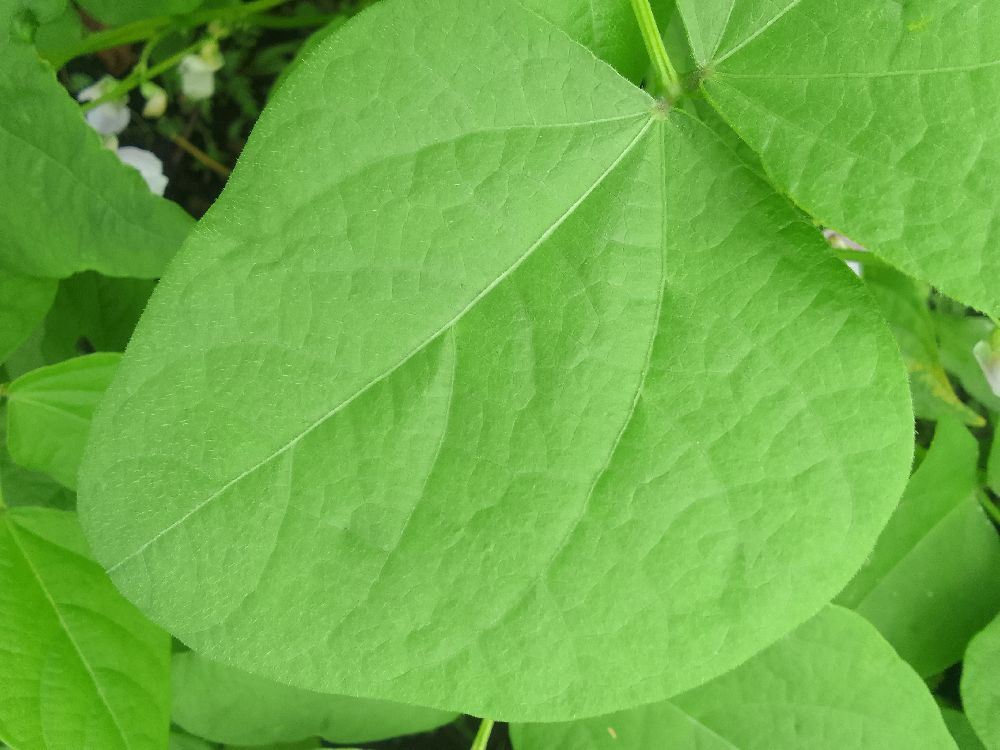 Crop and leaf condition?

common bean, healthy
